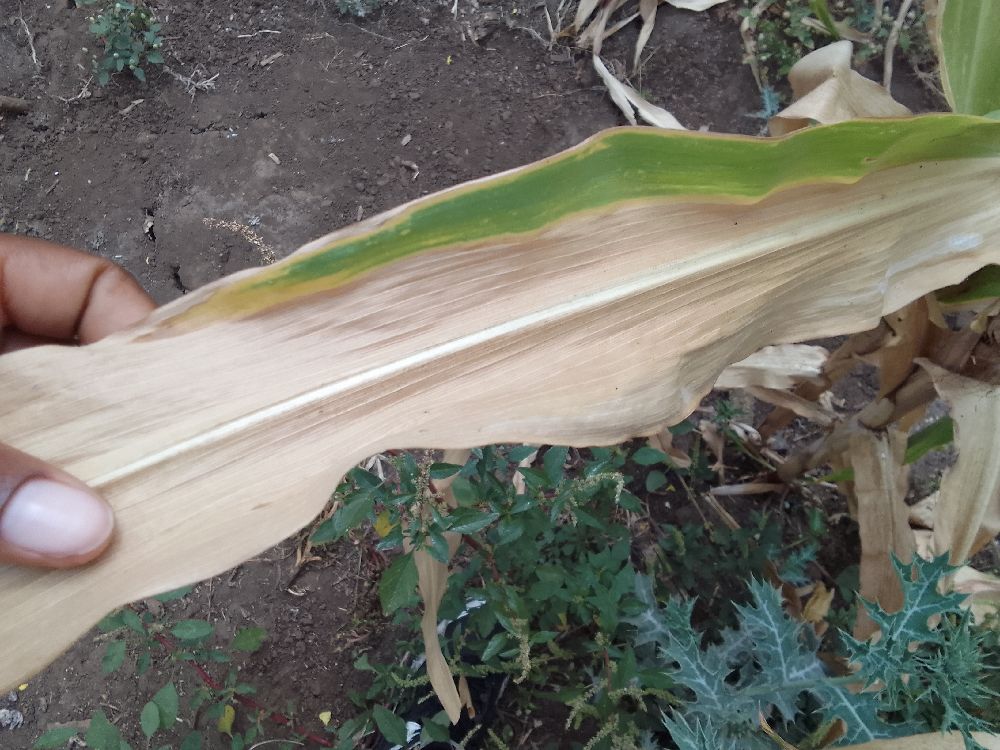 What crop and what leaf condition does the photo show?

maize, maize lethal necrosis
